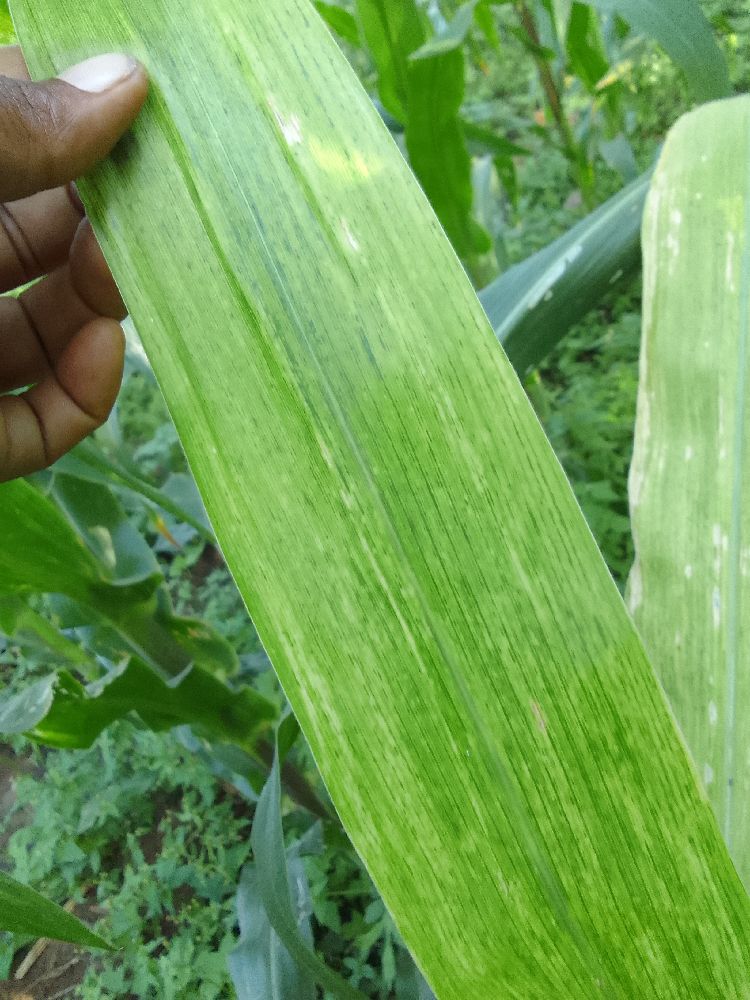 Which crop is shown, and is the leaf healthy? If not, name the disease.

maize, maize lethal necrosis
